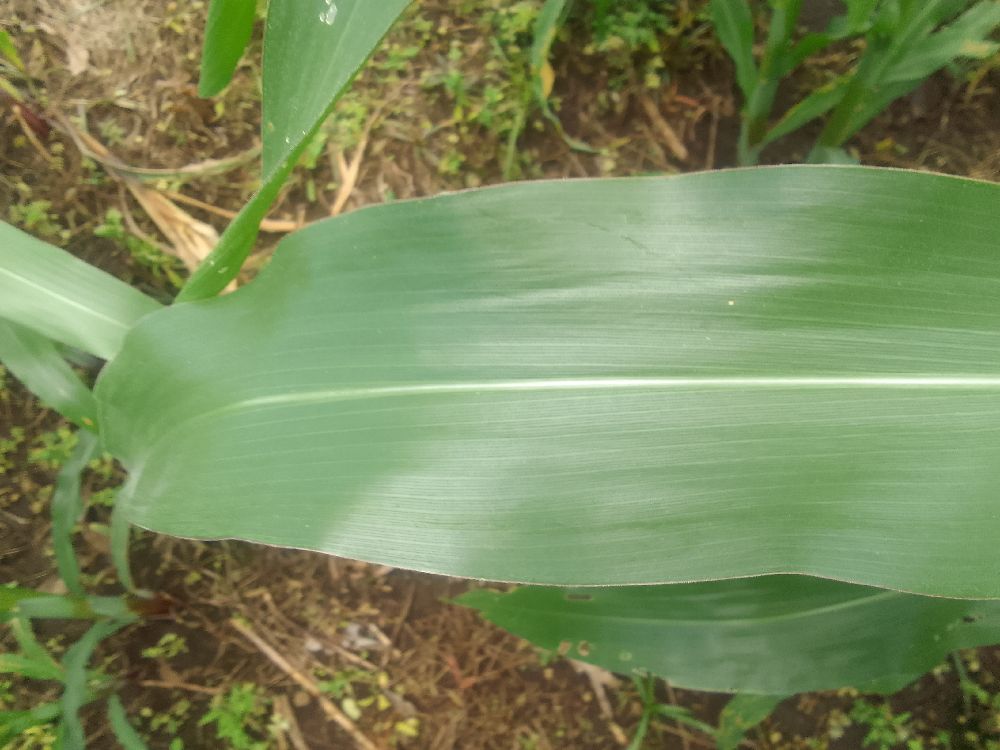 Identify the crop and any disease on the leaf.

maize, healthy
